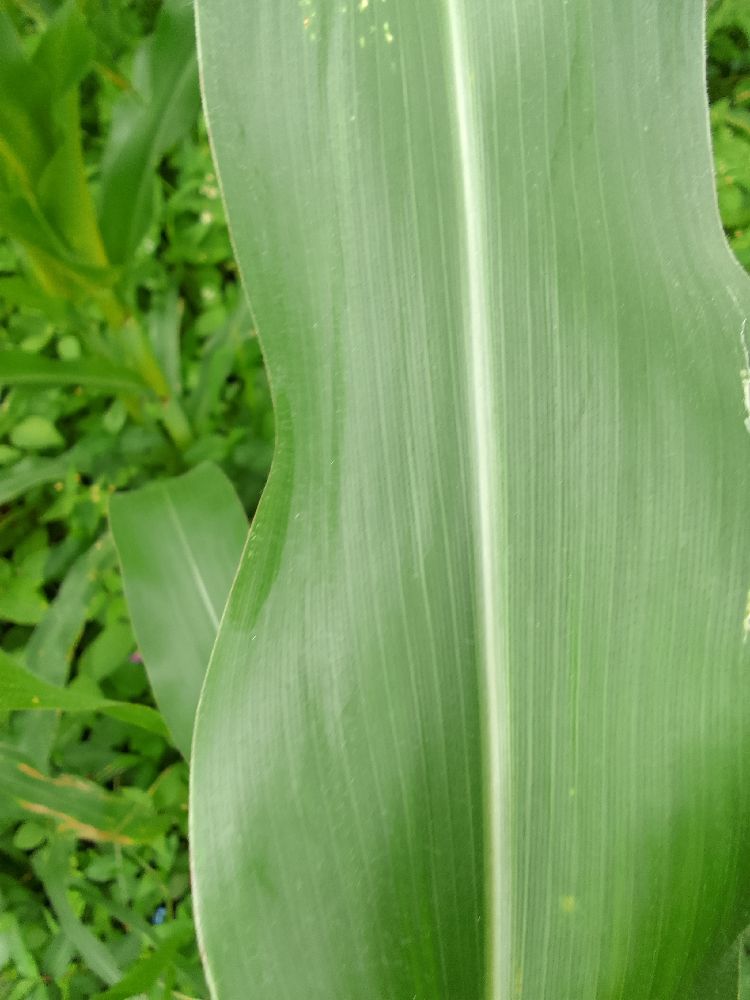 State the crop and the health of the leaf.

maize, healthy
